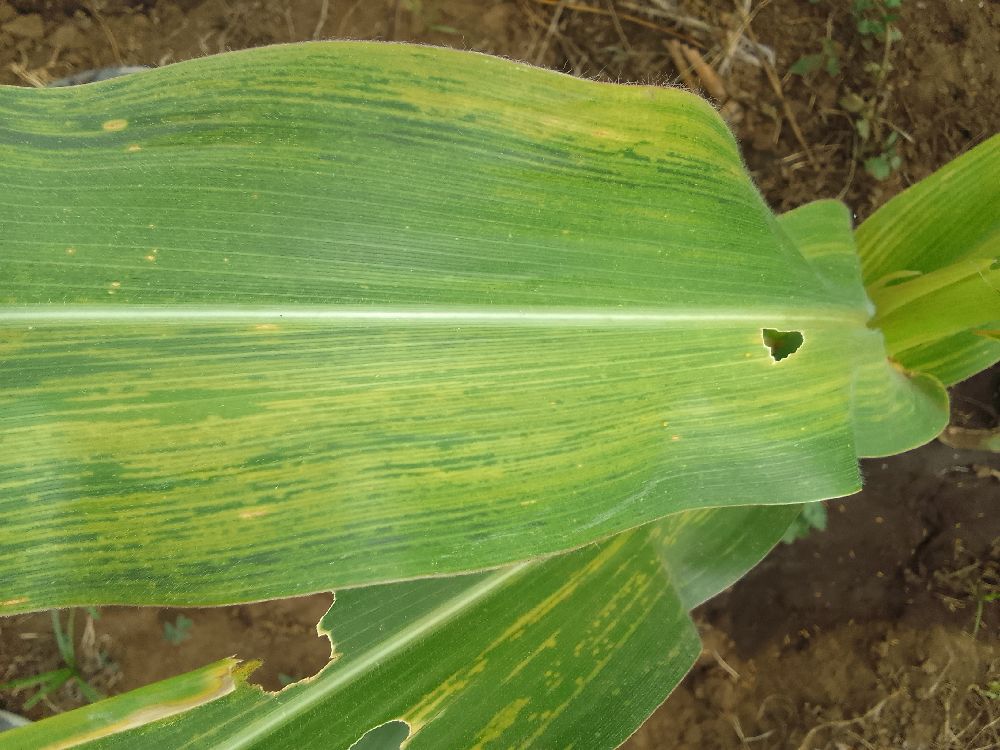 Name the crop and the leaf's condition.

maize, maize lethal necrosis
